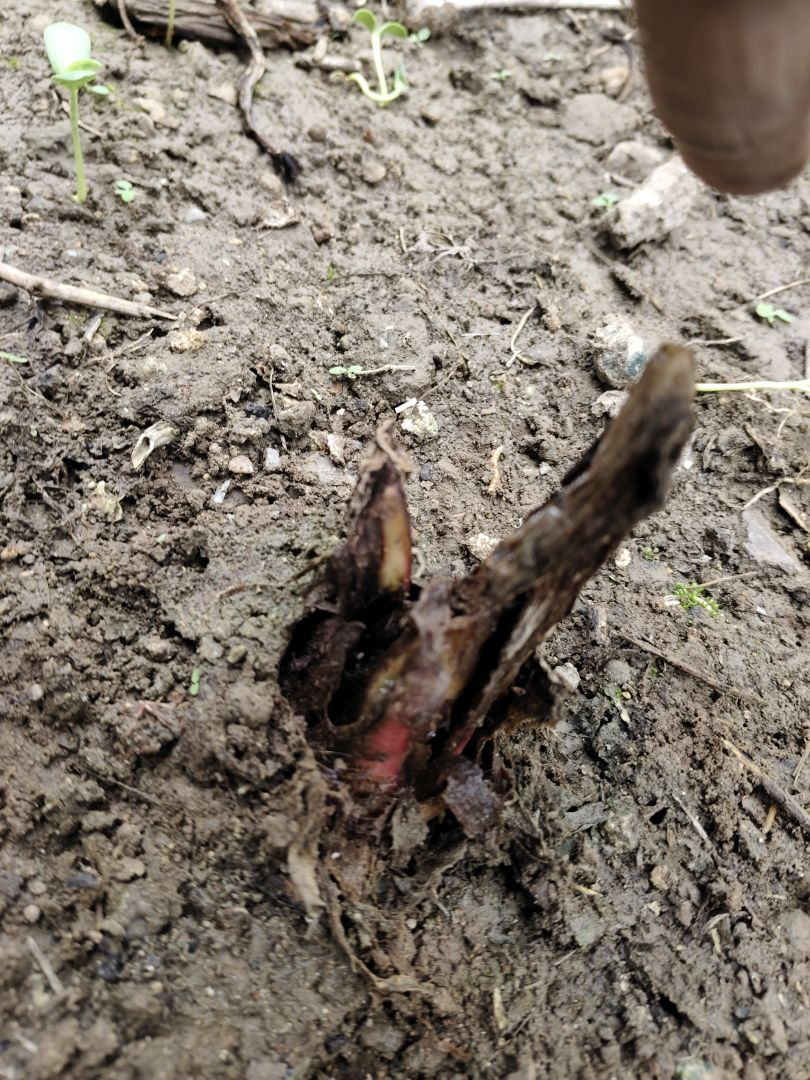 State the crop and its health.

taro, root rot
